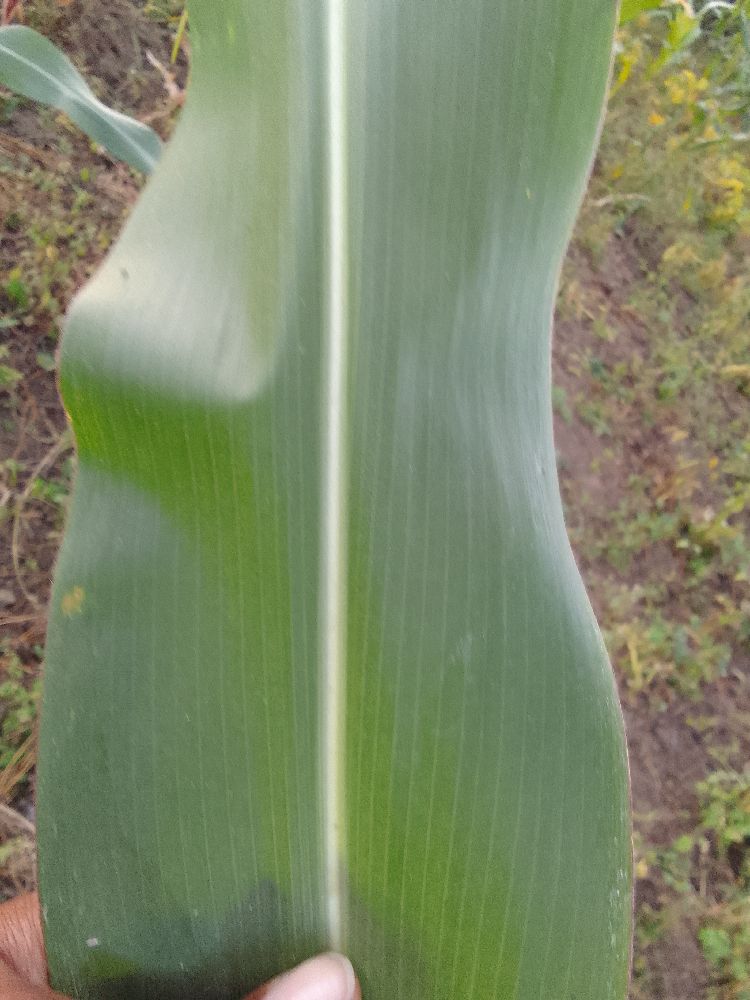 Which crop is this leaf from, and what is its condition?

maize, healthy
